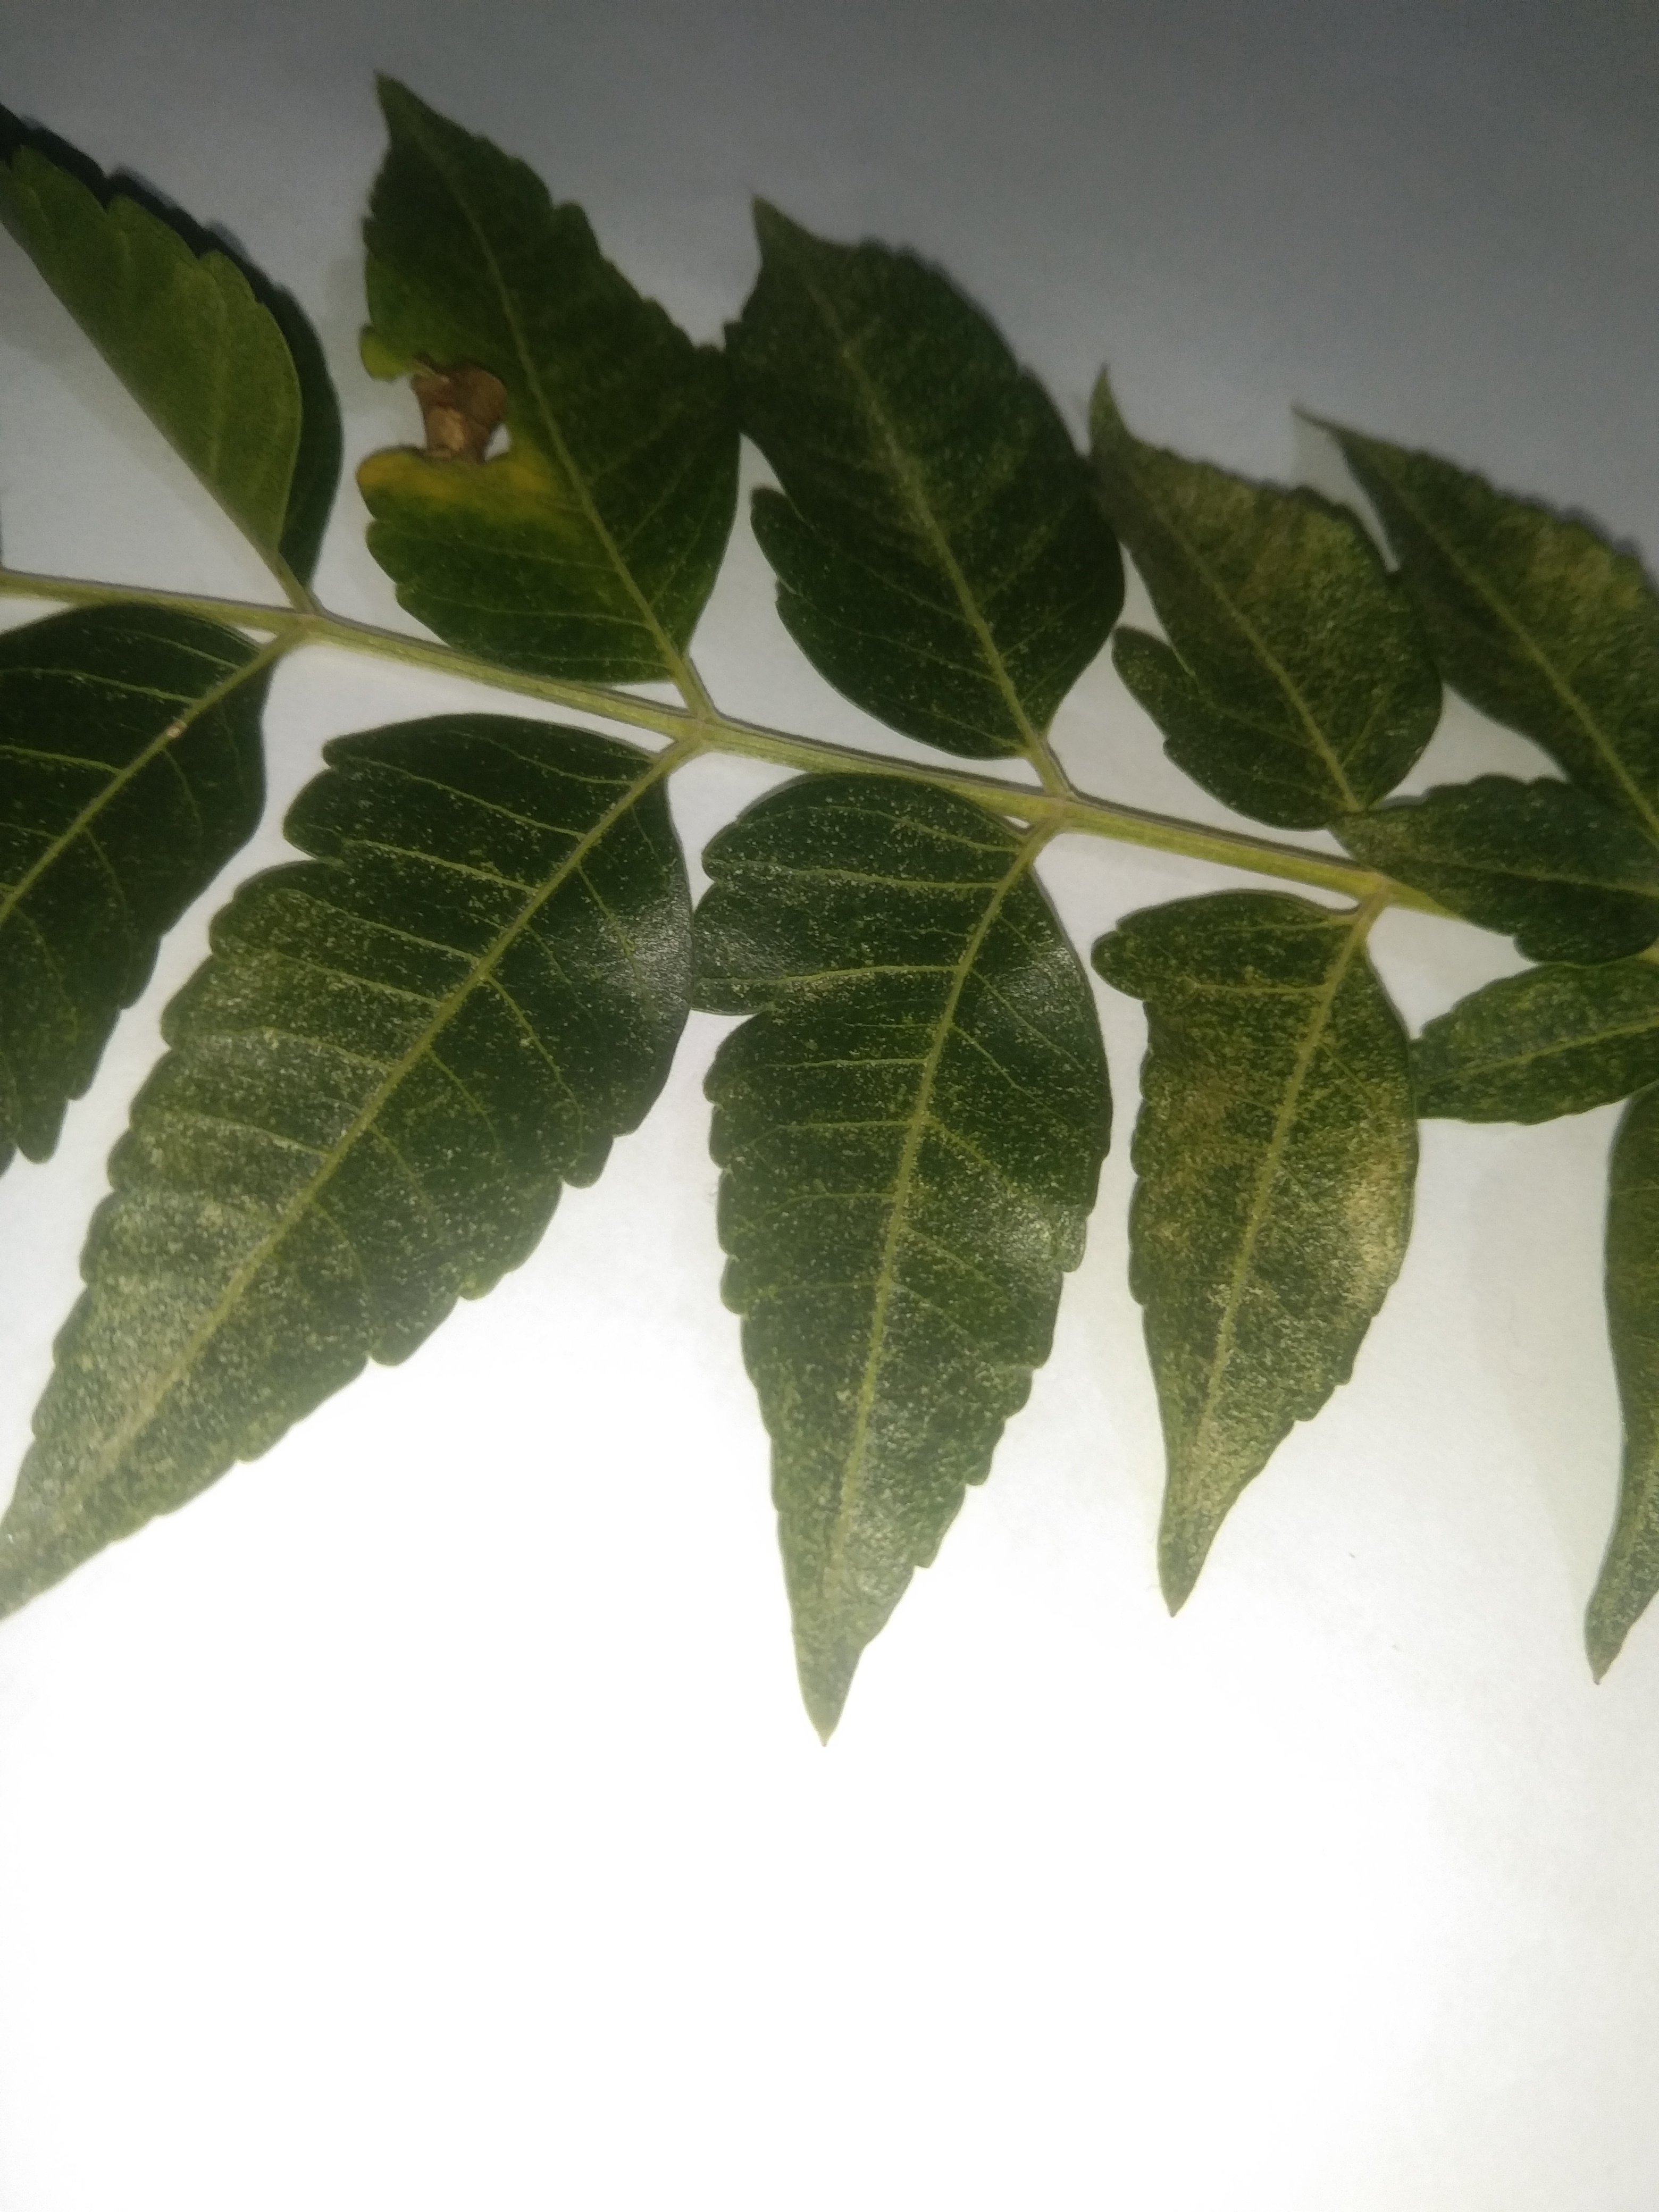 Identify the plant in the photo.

neem
